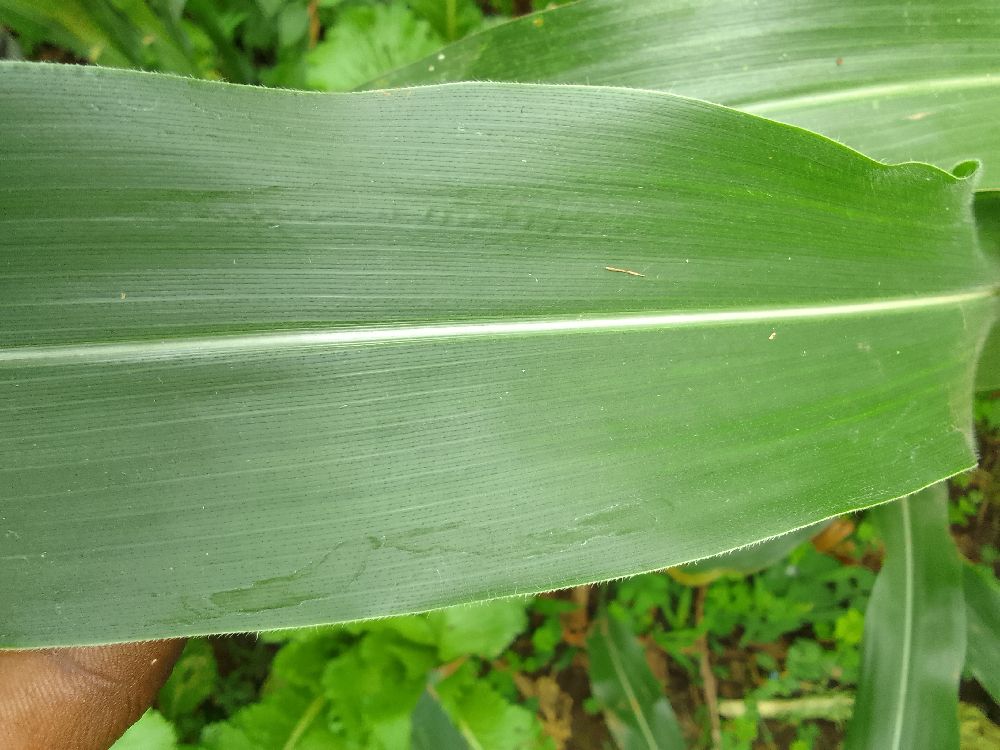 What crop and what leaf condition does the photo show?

maize, healthy
